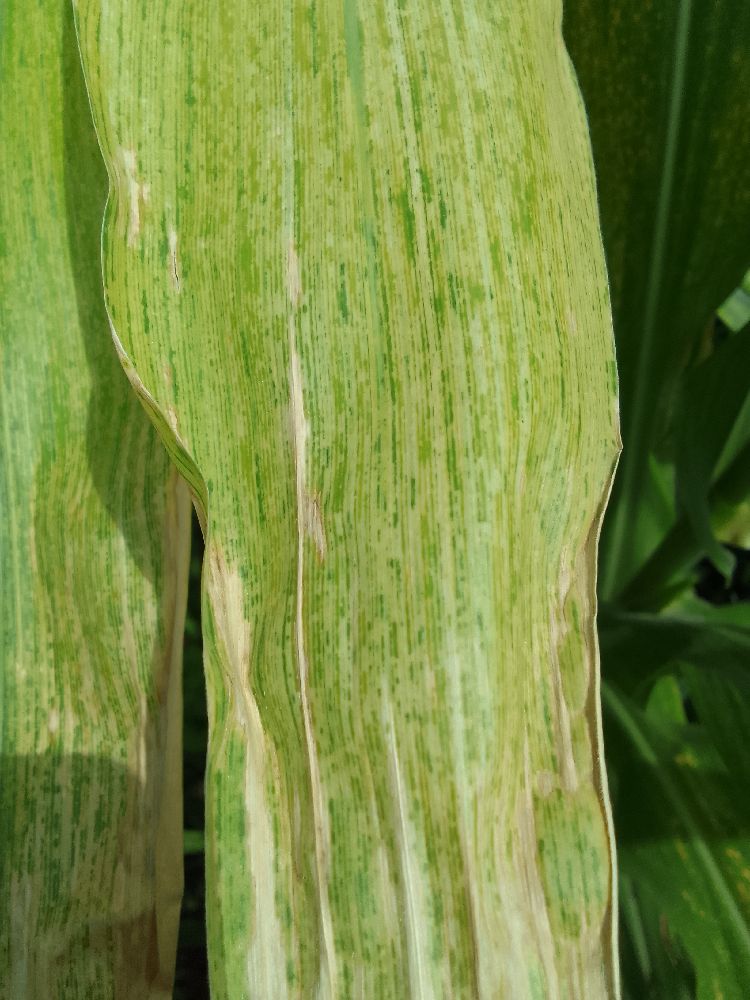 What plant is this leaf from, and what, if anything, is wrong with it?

maize, maize lethal necrosis
